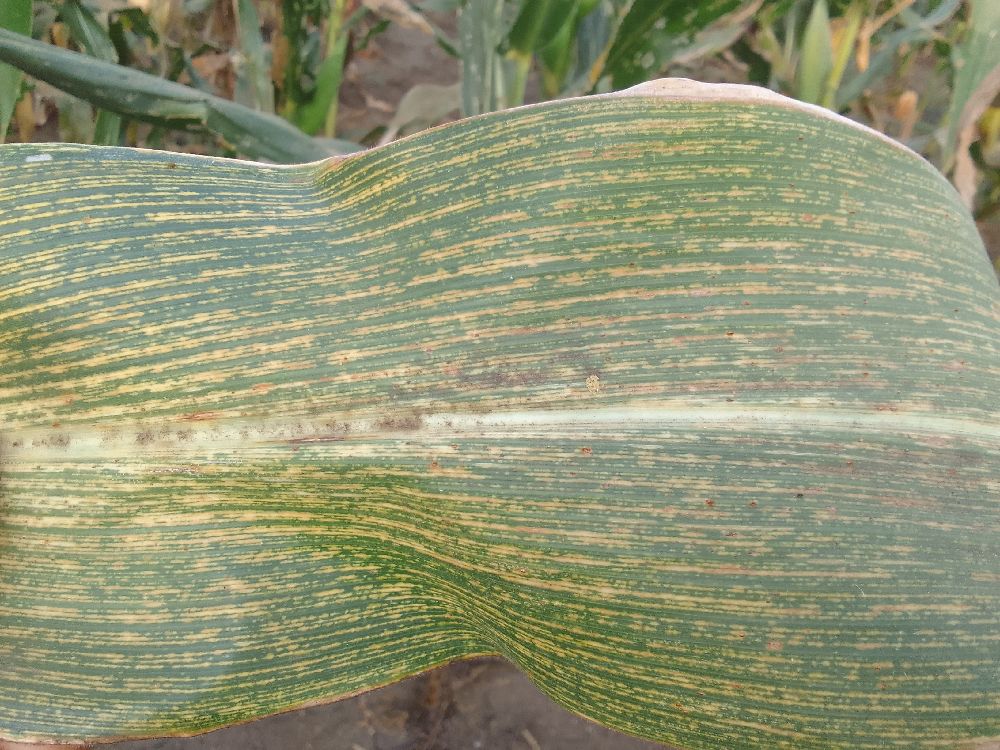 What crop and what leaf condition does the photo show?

maize, maize streak virus
